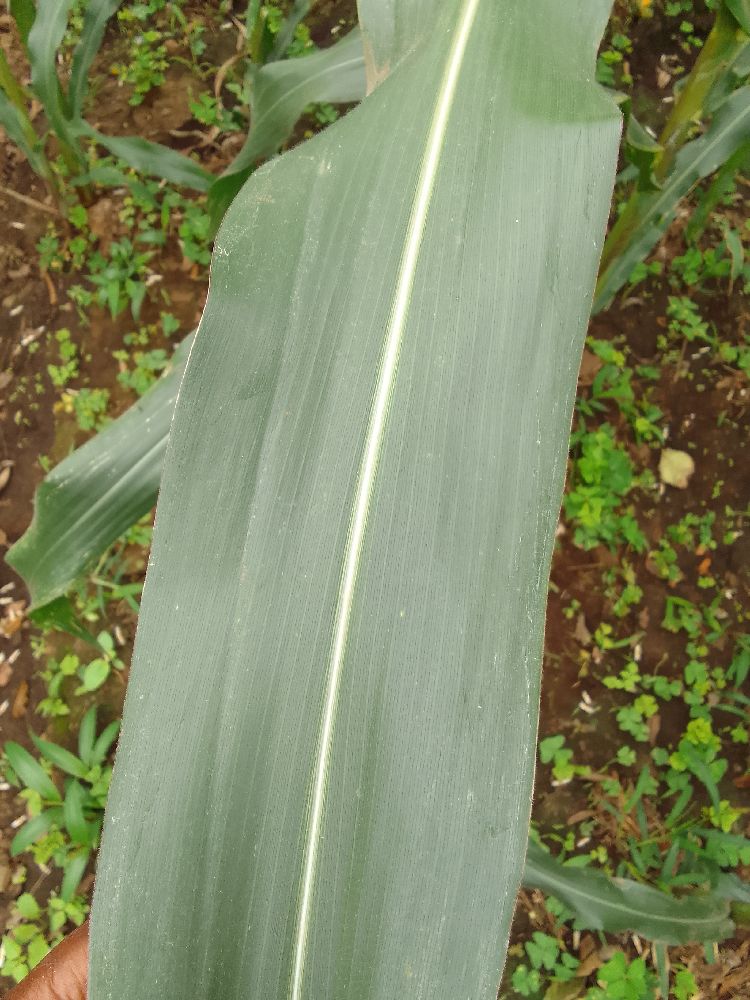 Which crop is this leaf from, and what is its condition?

maize, healthy
